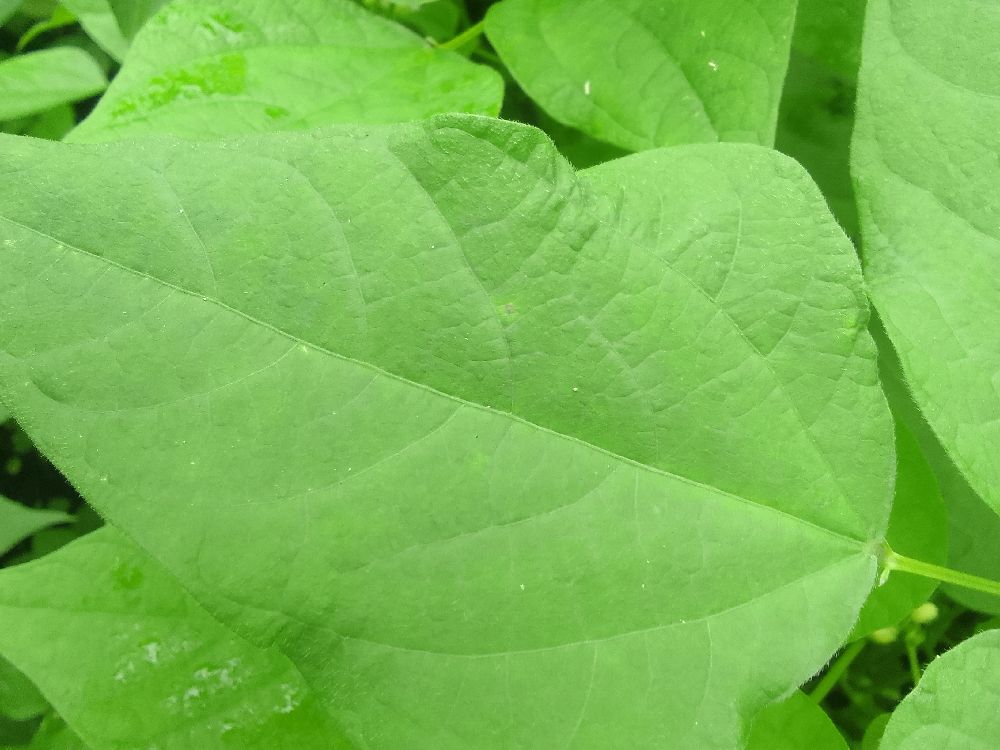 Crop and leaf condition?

common bean, healthy
